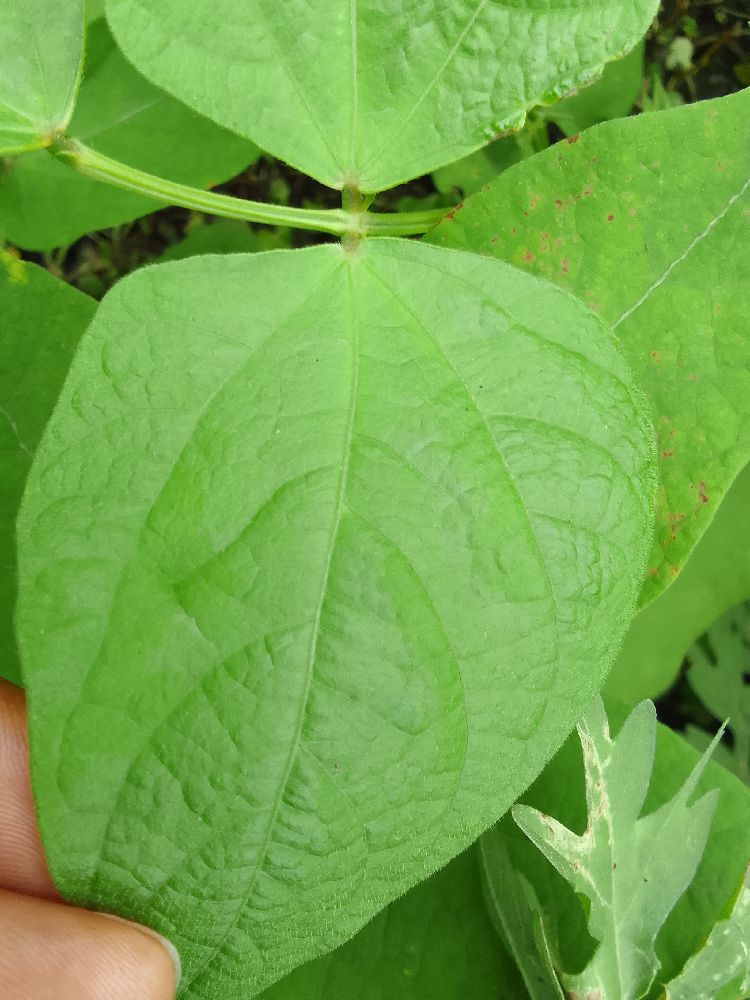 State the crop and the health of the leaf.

common bean, healthy
